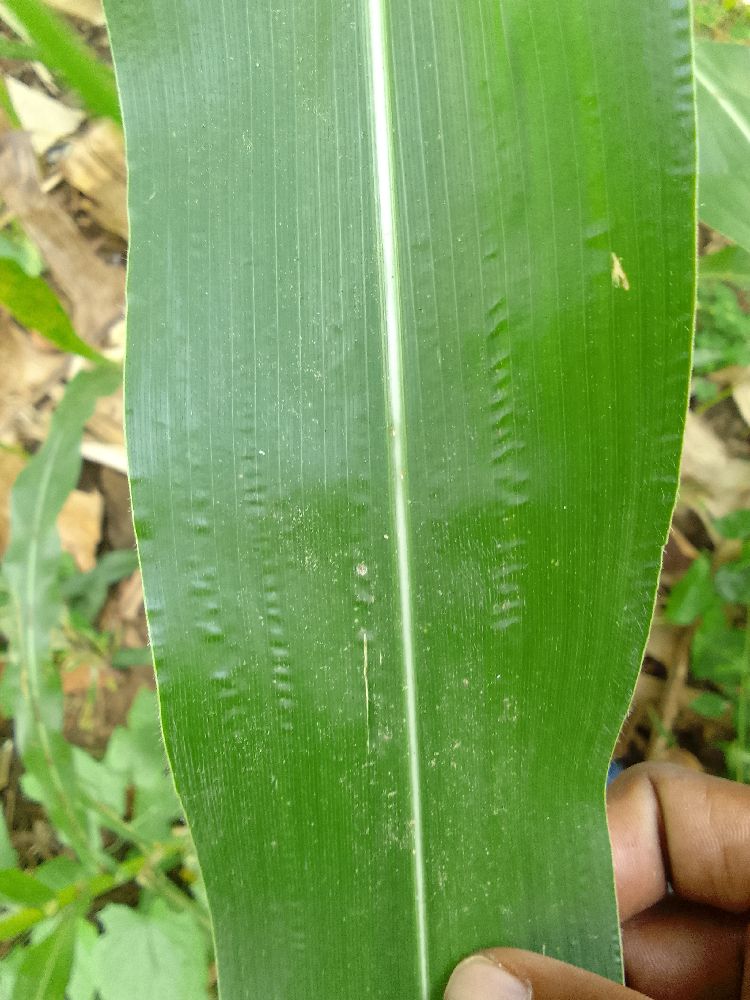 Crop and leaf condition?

maize, healthy
